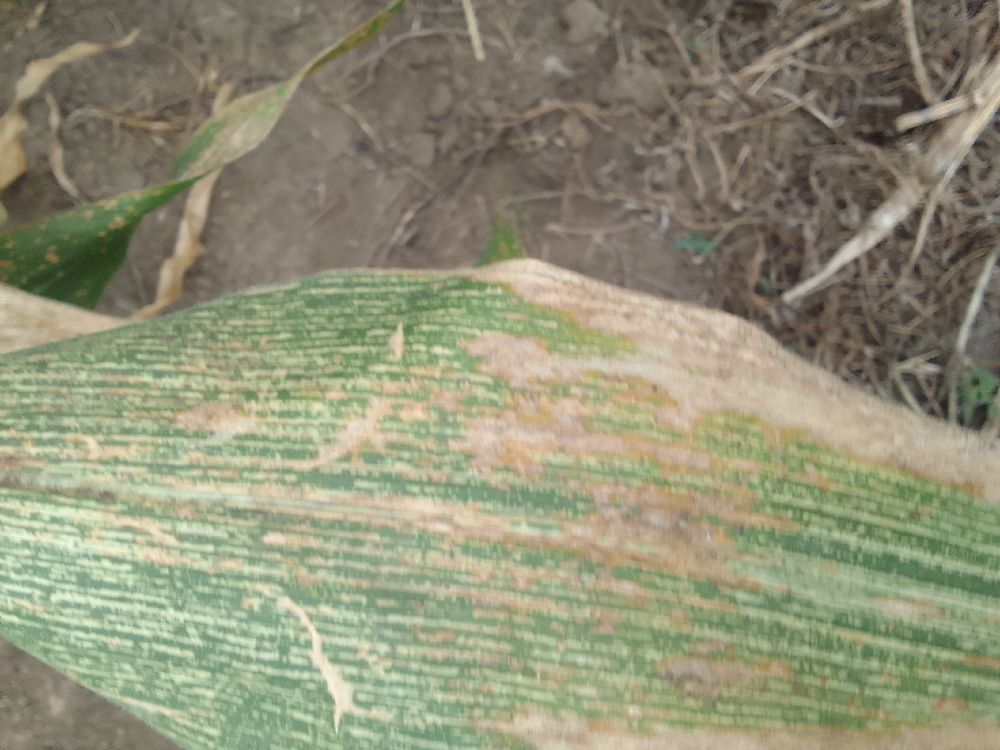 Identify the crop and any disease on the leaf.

maize, maize streak virus
